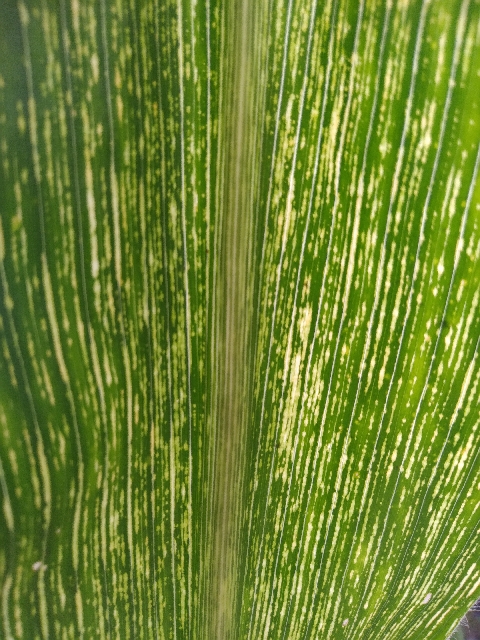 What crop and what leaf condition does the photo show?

maize, maize streak virus
